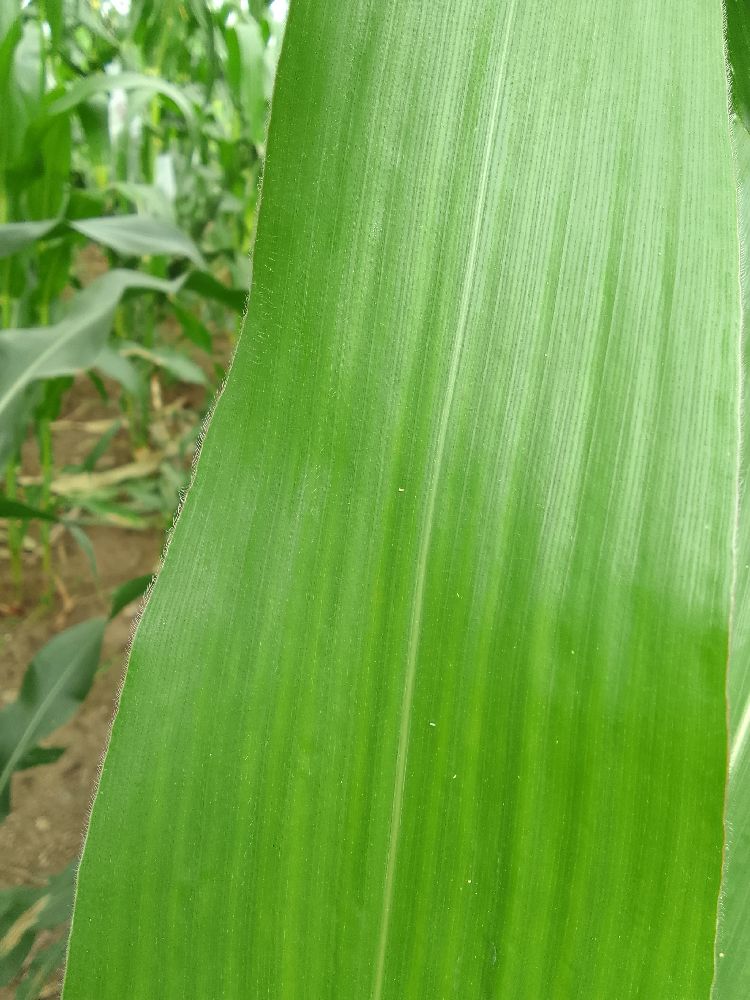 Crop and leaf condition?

maize, healthy
